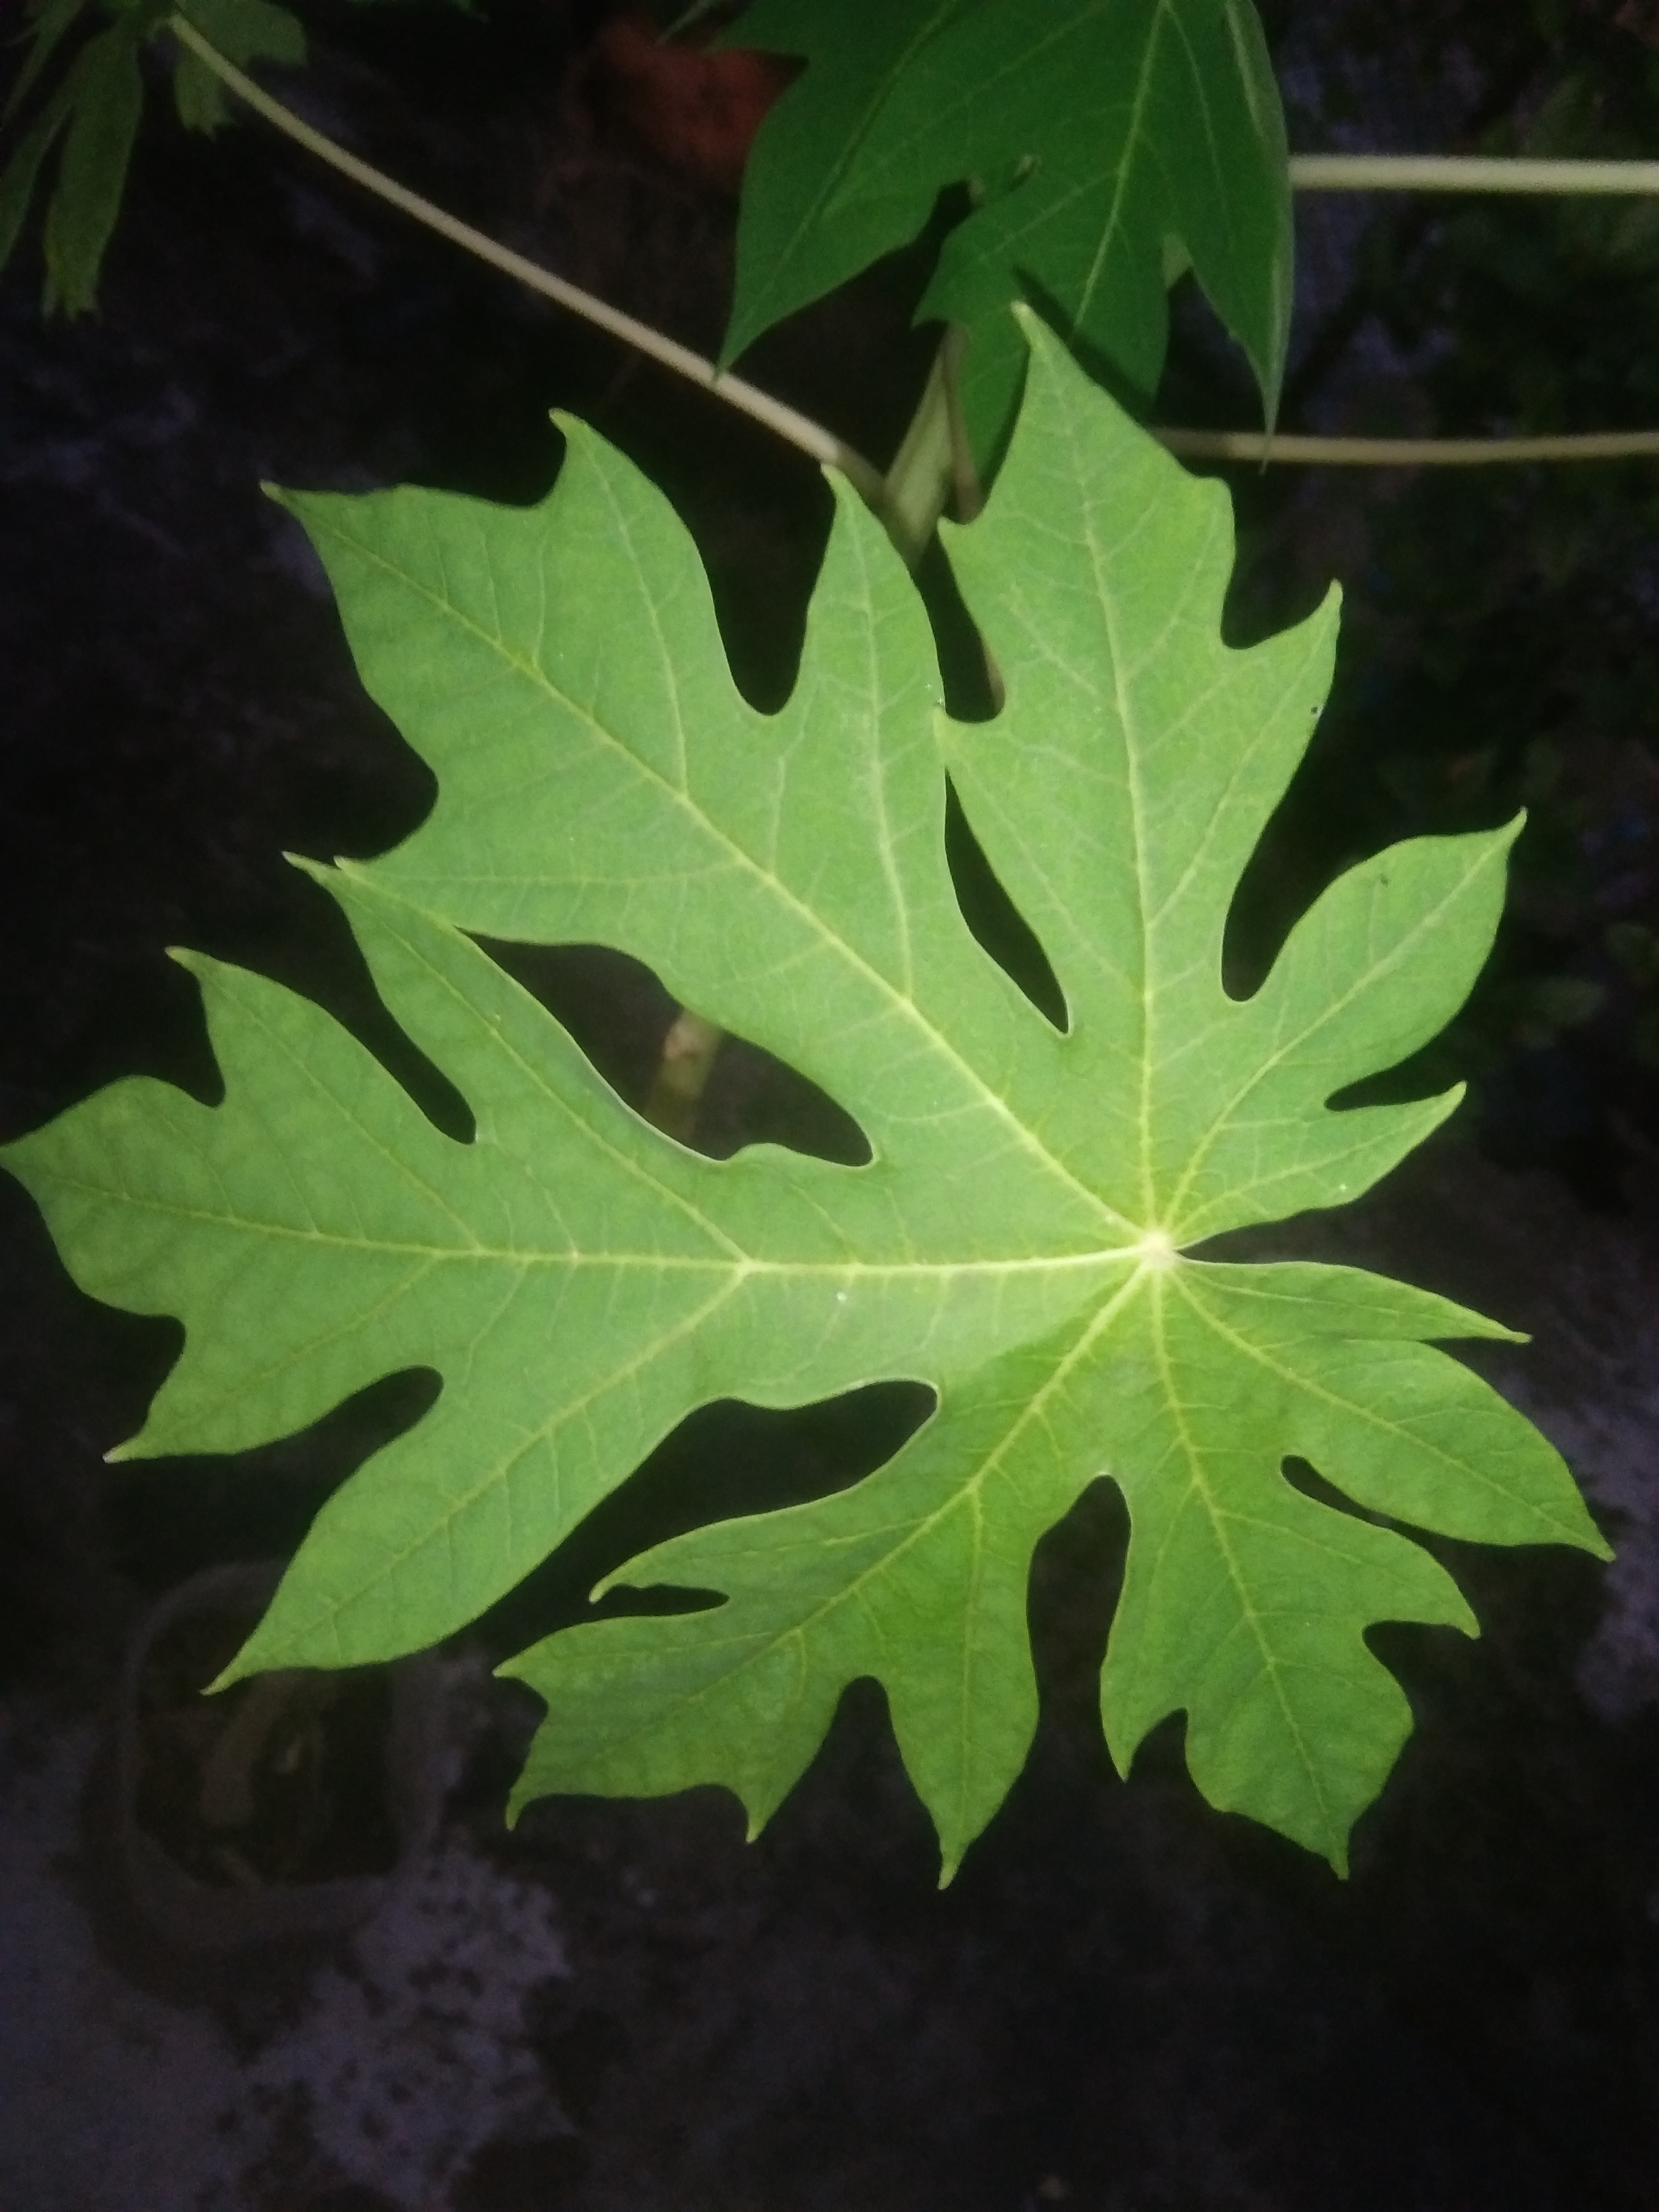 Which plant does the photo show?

papaya
